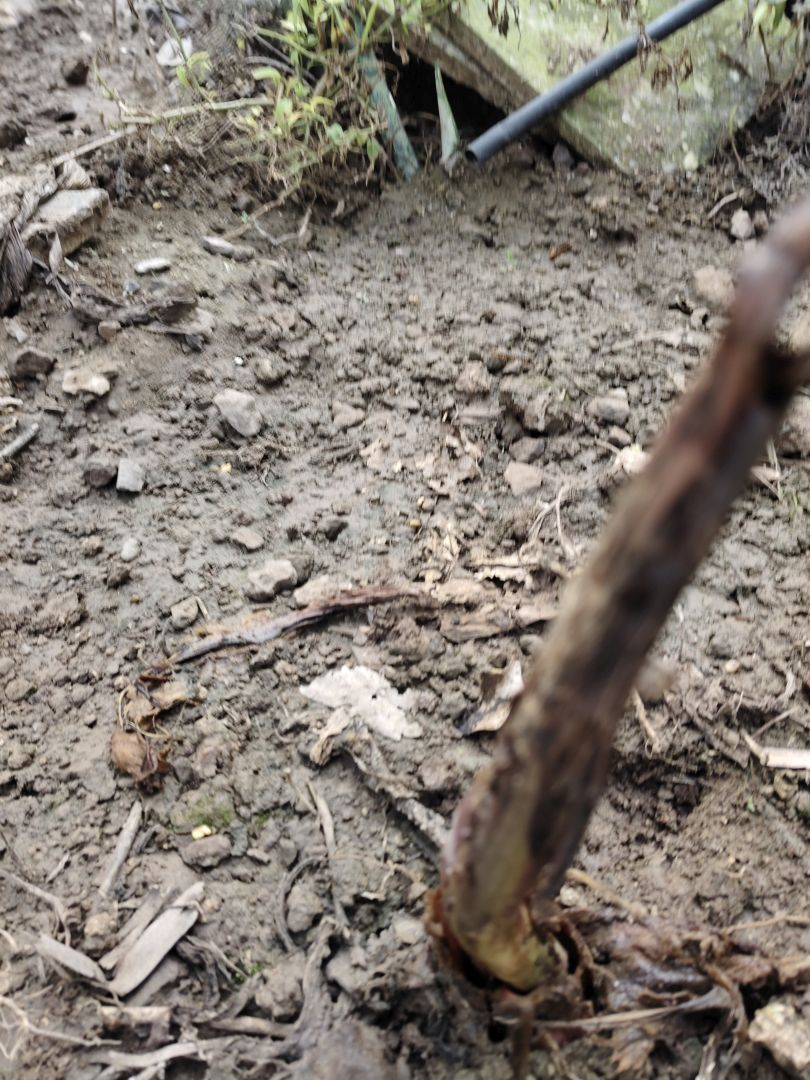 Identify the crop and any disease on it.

taro, root rot
